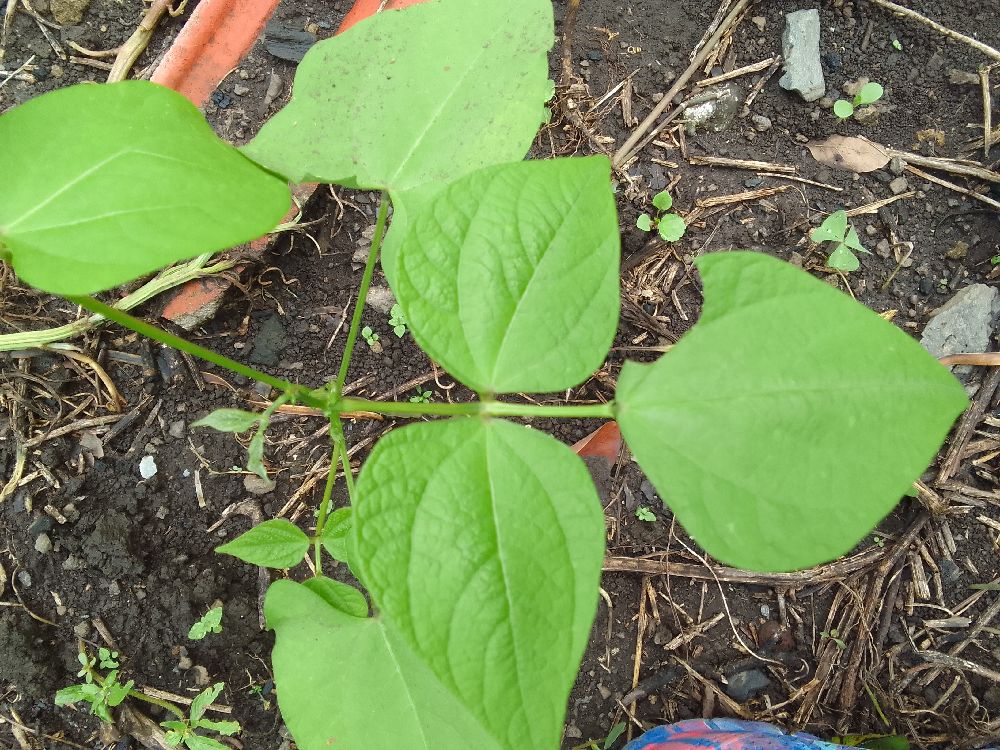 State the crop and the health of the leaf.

common bean, healthy
